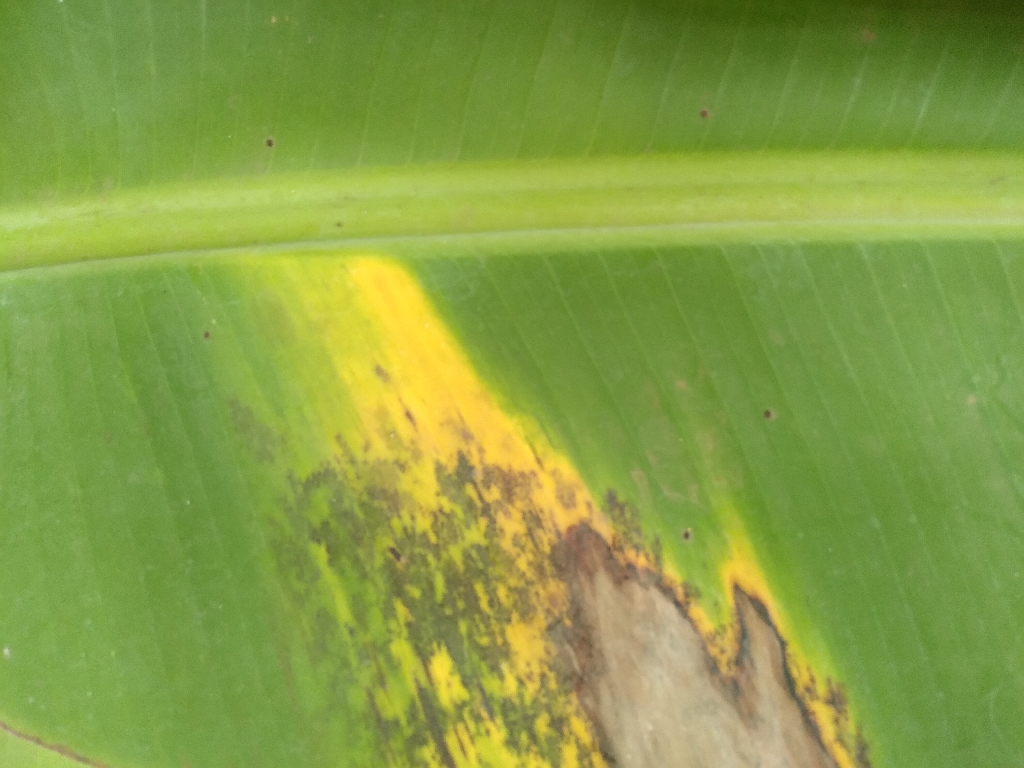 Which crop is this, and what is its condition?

banana, black sigatoka
